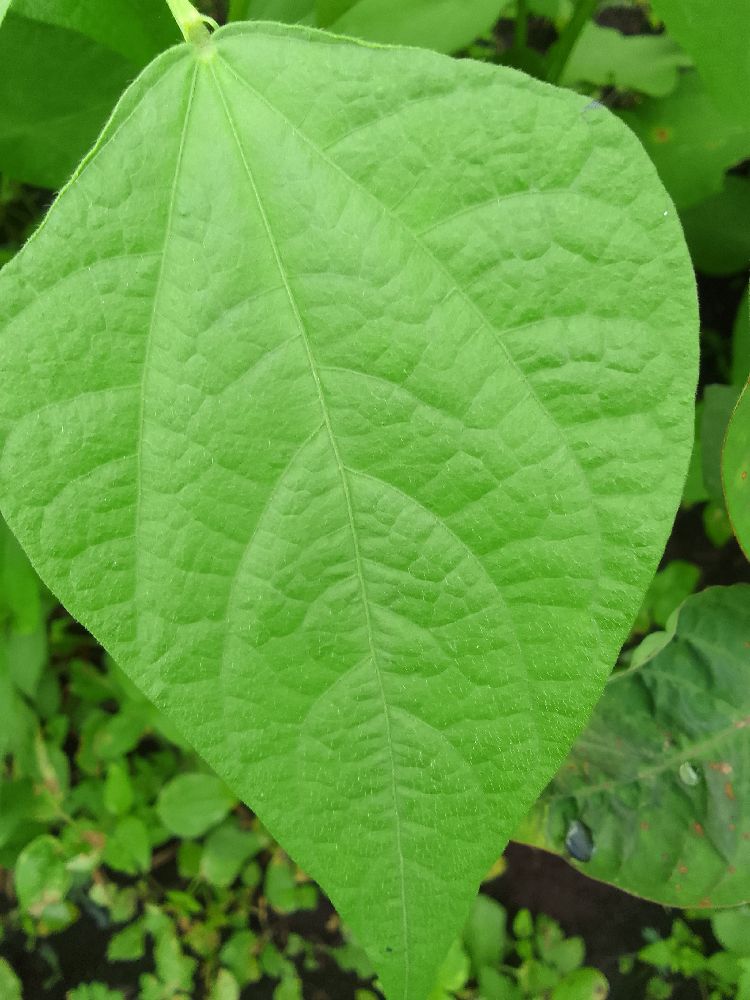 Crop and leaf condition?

common bean, healthy
